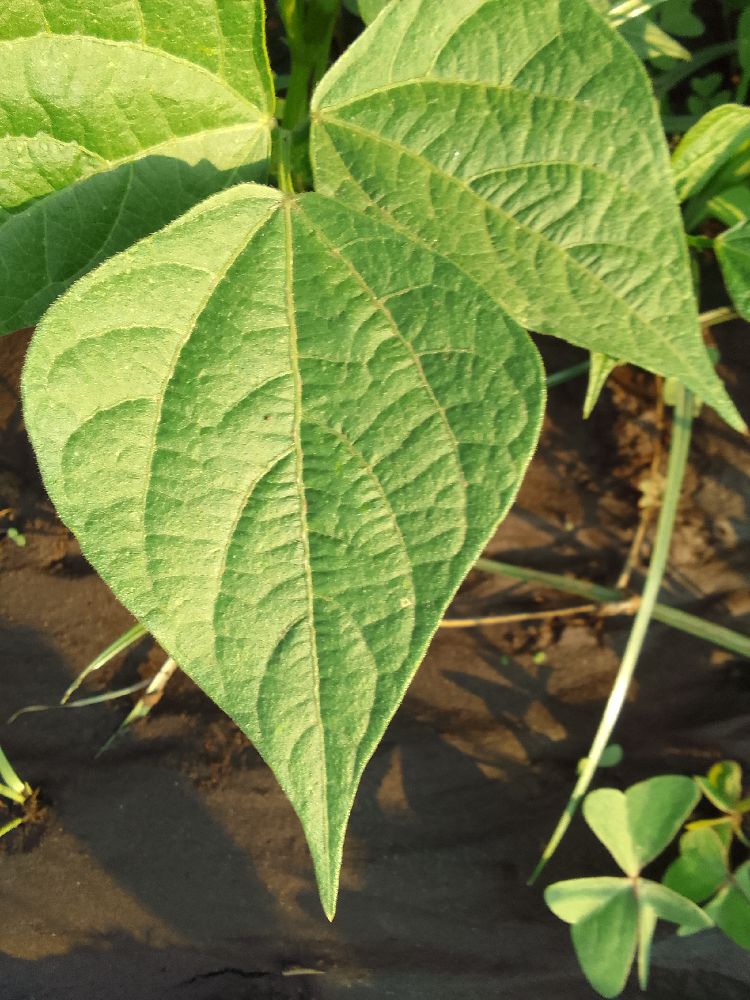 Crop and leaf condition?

common bean, healthy
